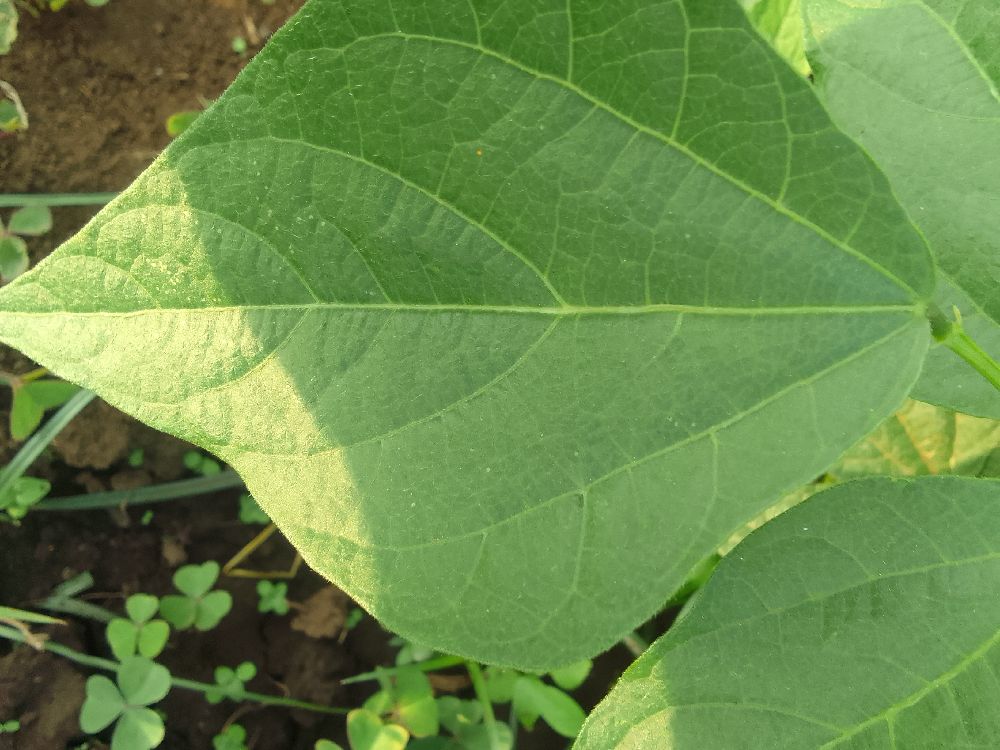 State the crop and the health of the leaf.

common bean, healthy
